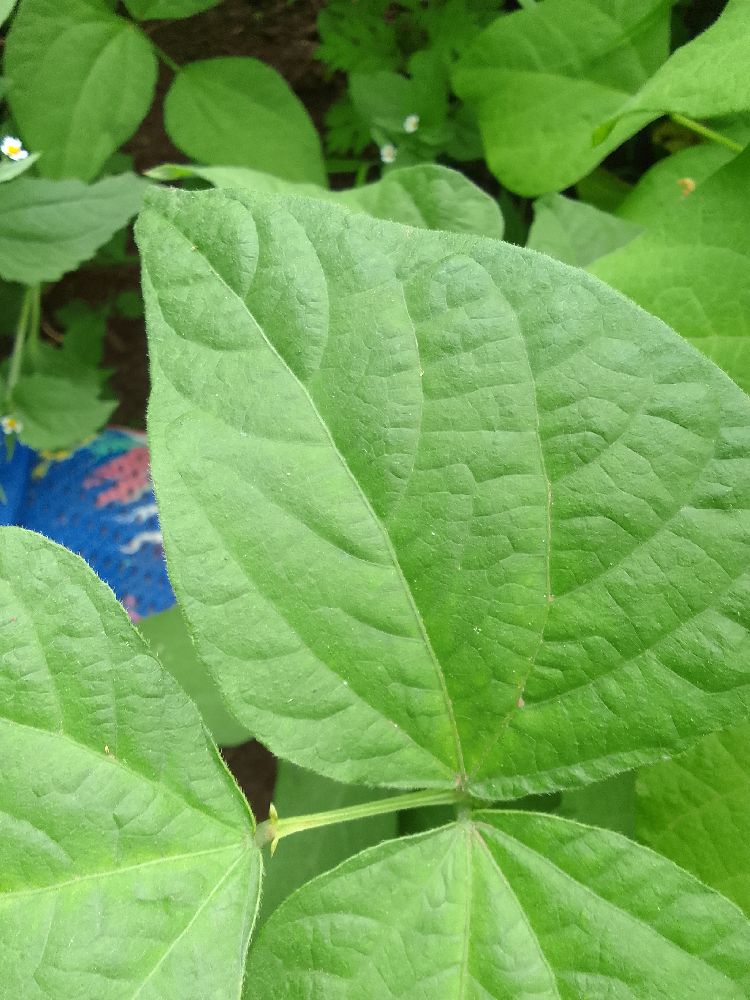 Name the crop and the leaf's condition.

common bean, healthy
